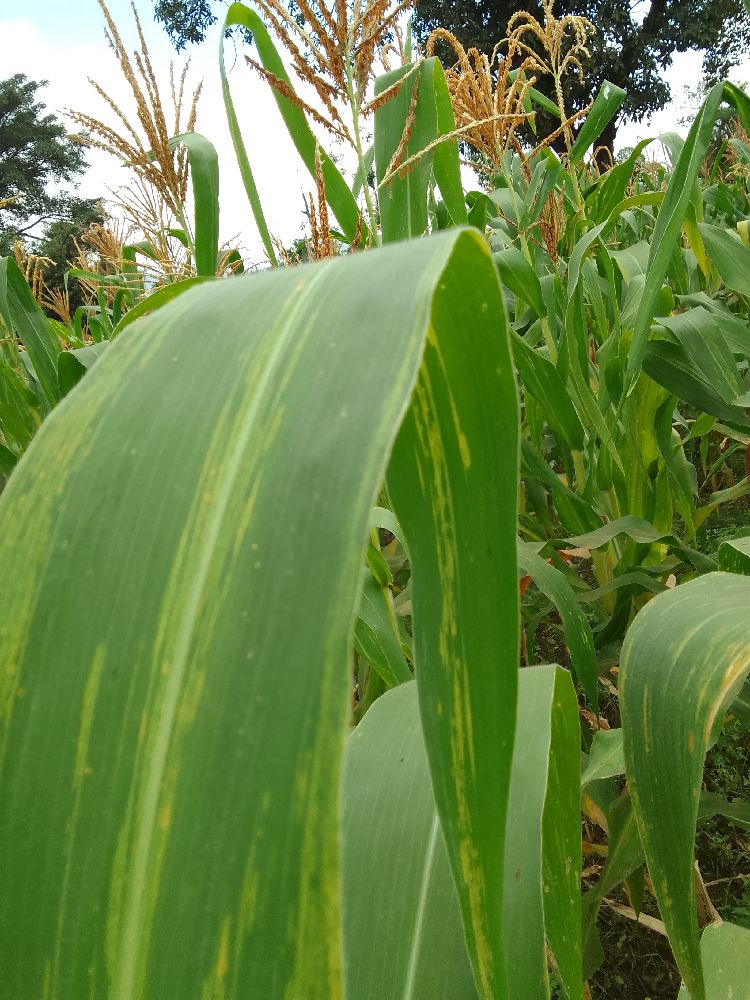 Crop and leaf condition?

maize, maize lethal necrosis
